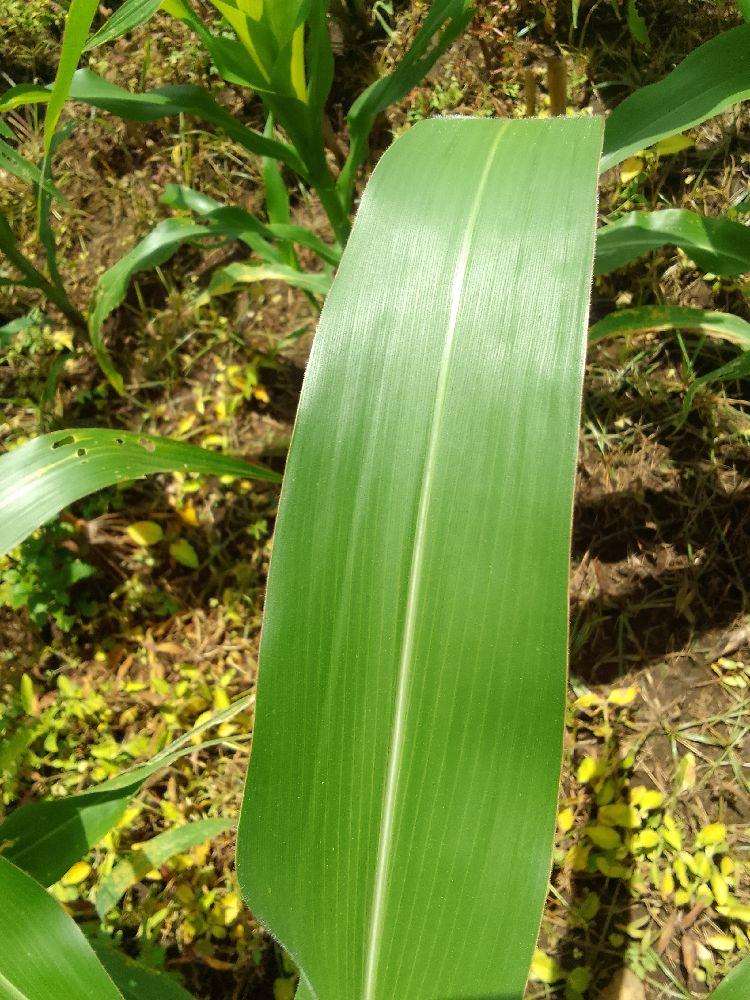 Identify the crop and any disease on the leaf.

maize, healthy
